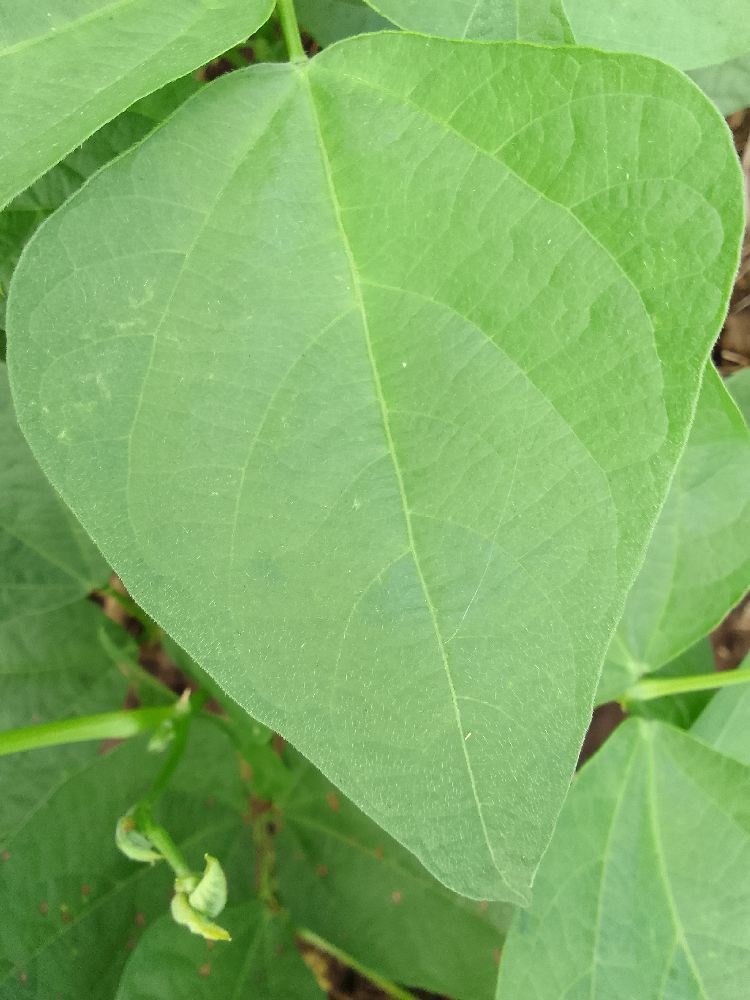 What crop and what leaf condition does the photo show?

common bean, healthy
